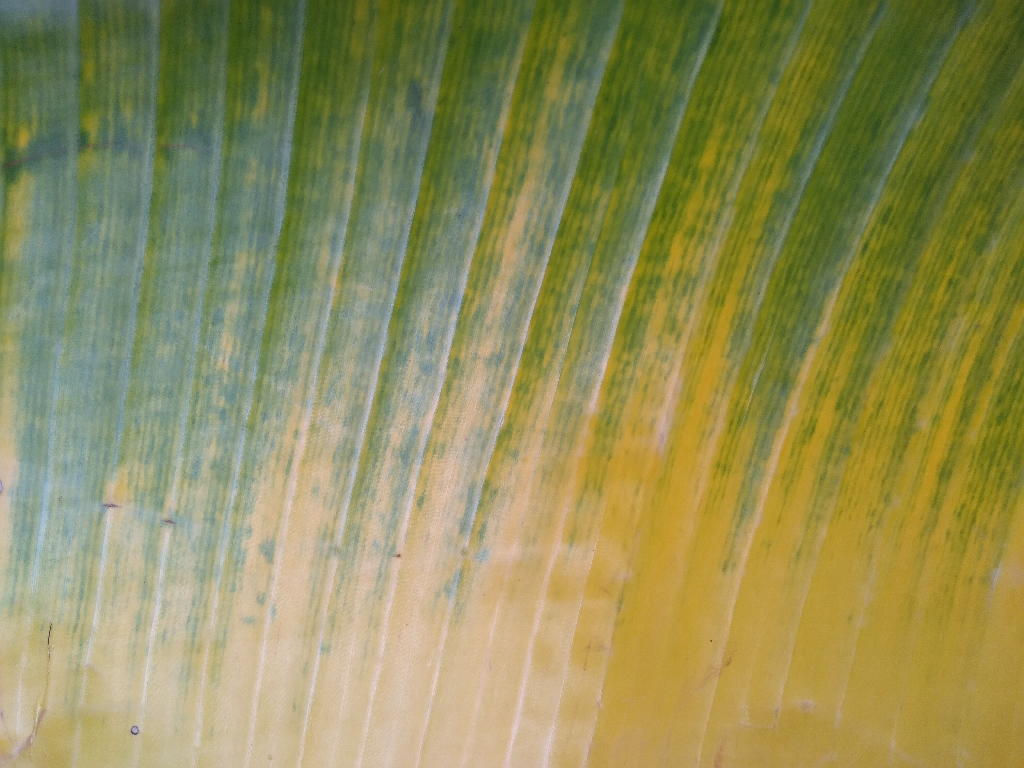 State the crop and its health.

banana, fusarium wilt race 1
